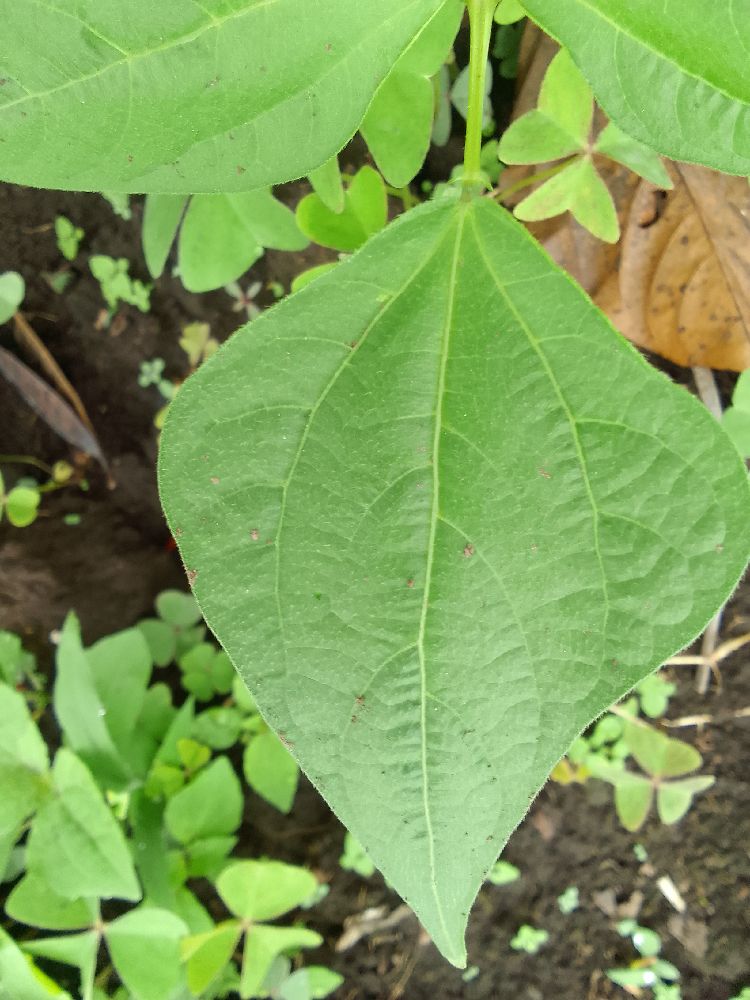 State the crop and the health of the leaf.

common bean, healthy
